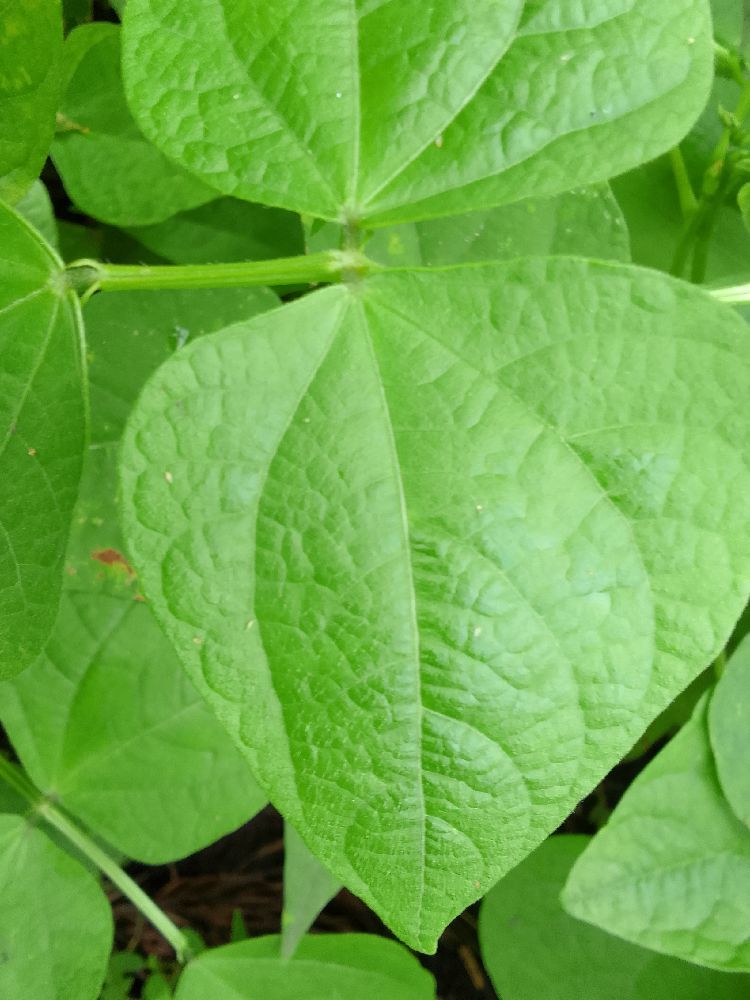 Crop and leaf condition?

common bean, healthy
